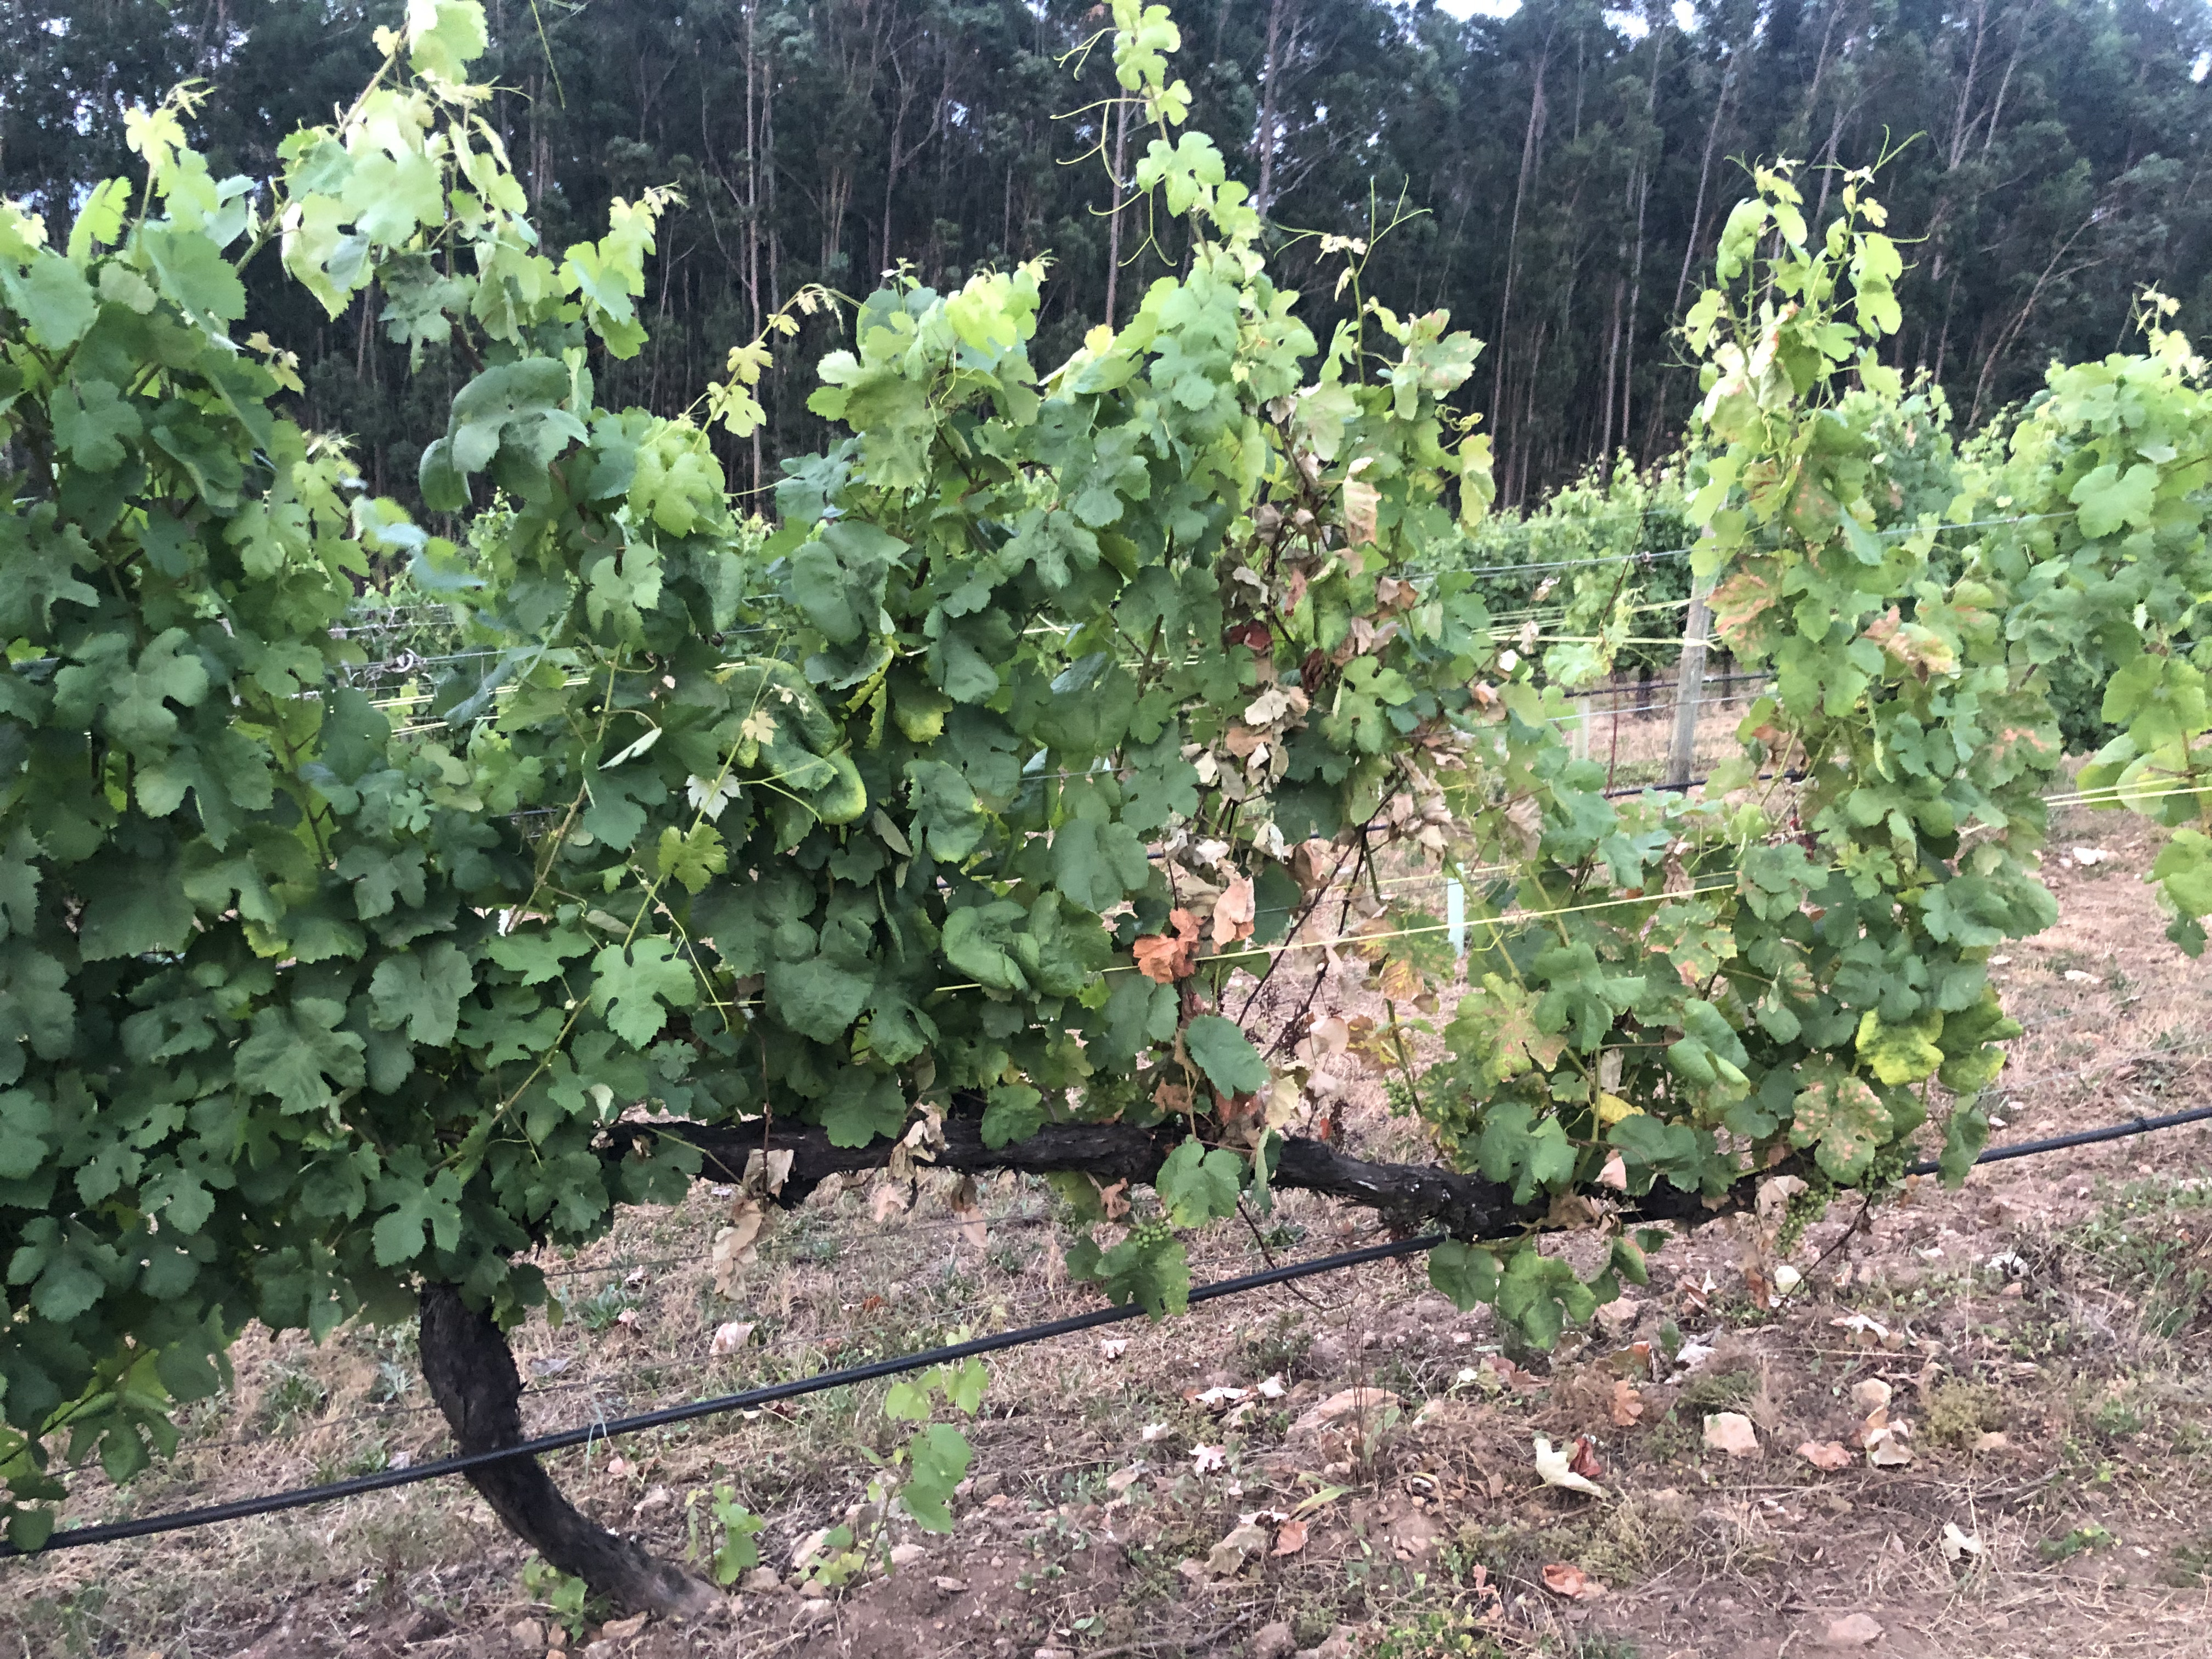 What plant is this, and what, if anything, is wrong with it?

grapevine, affected by esca disease
